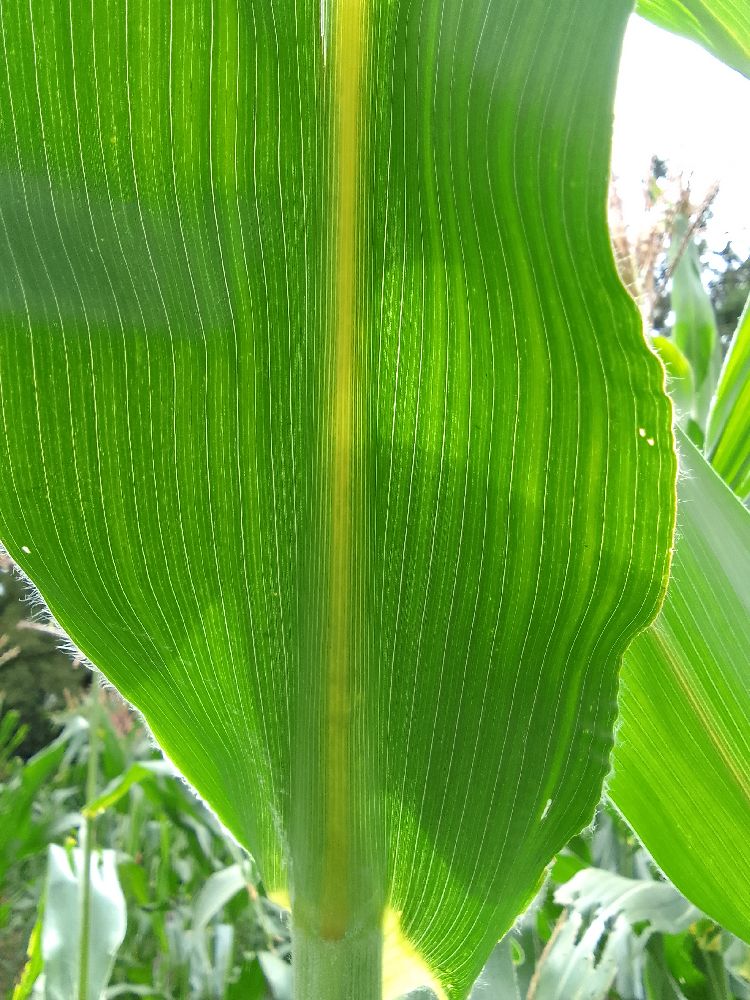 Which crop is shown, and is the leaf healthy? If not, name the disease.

maize, healthy
